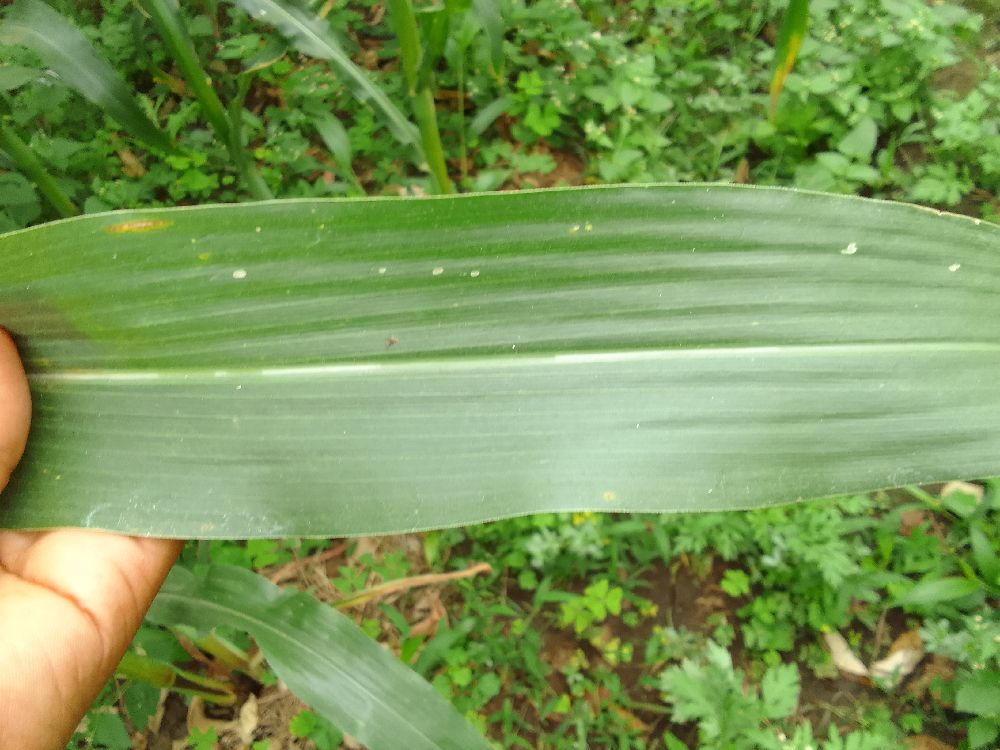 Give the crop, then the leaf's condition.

maize, healthy
